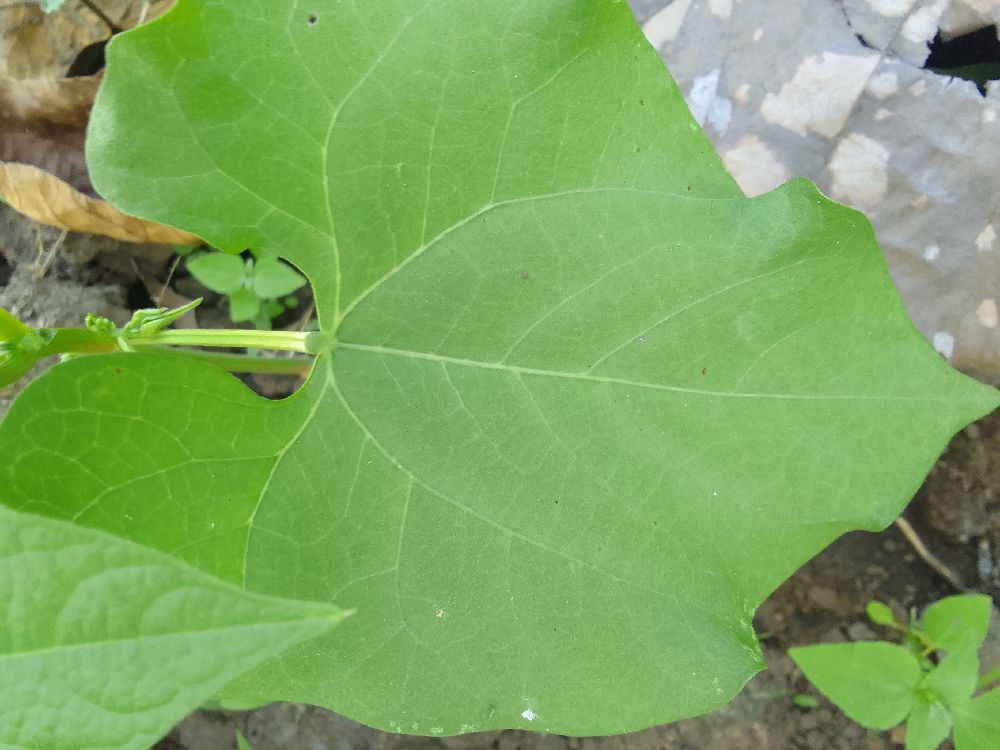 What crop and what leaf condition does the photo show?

common bean, healthy
